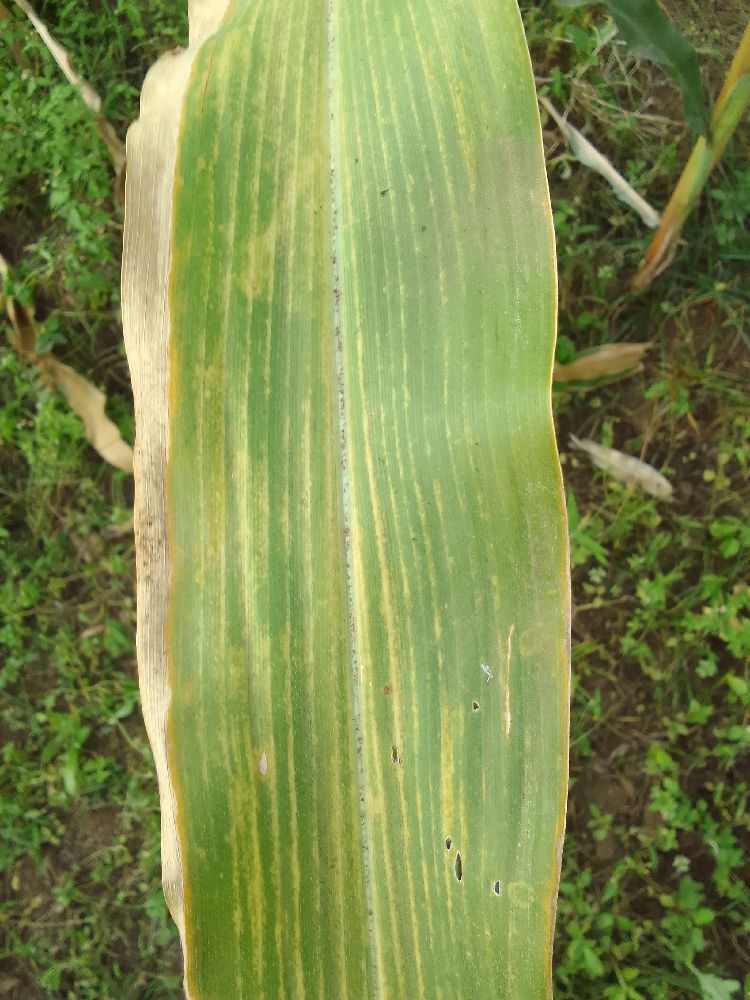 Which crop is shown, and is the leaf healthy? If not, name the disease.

maize, maize lethal necrosis
